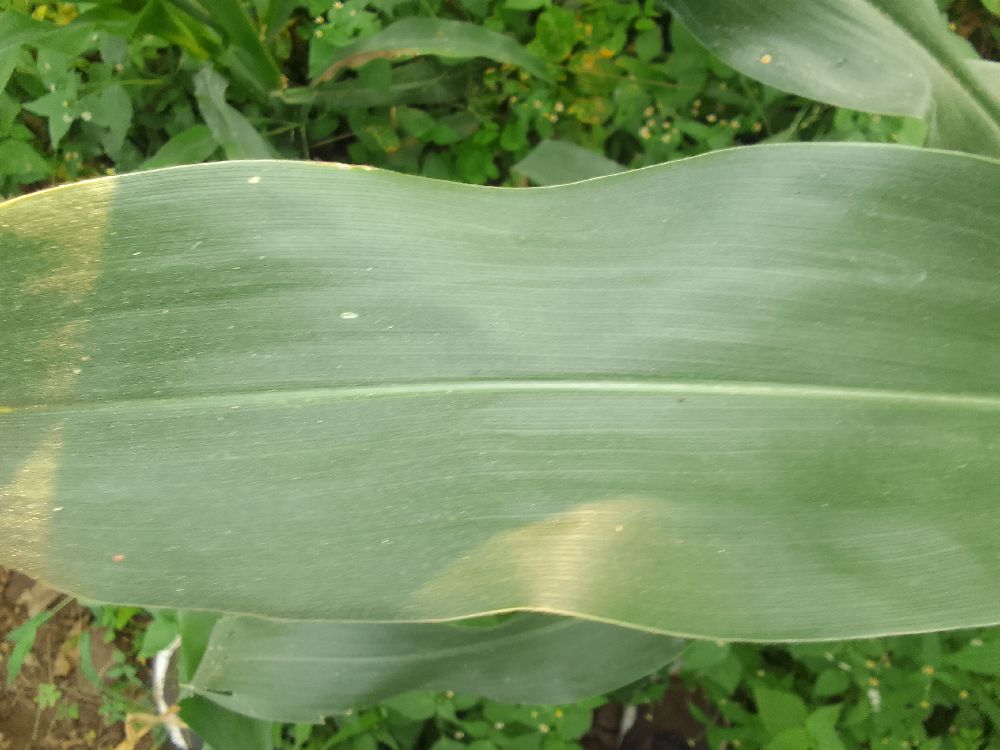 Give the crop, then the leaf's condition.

maize, healthy
